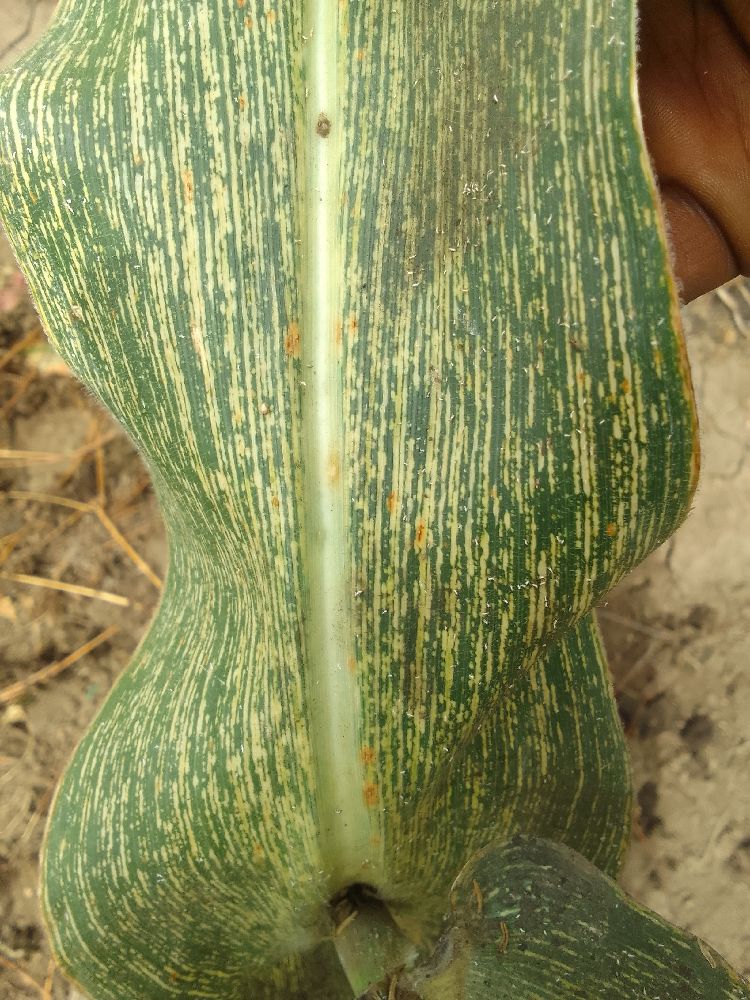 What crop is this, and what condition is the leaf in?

maize, maize streak virus
